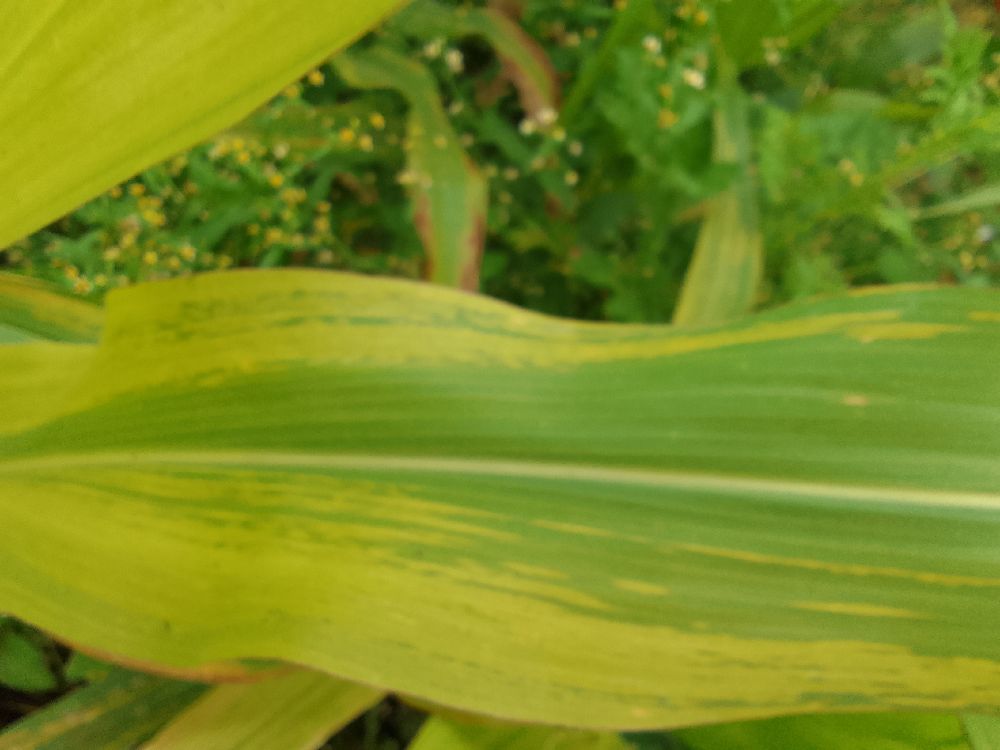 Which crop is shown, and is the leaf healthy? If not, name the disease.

maize, maize lethal necrosis
